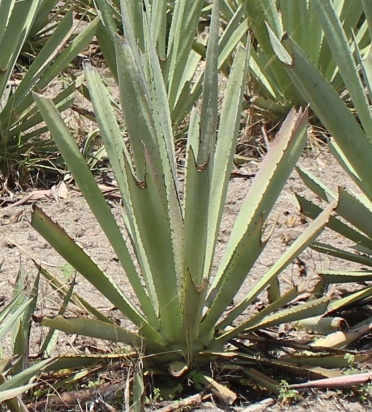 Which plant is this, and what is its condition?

agave, yellow
